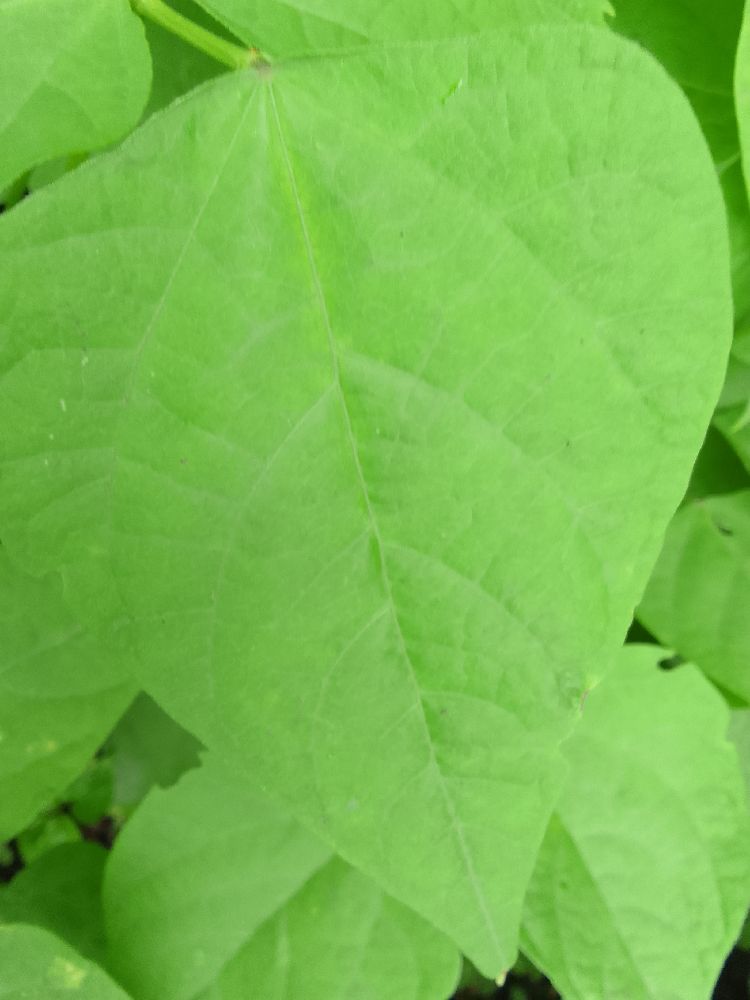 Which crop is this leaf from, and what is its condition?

common bean, healthy
